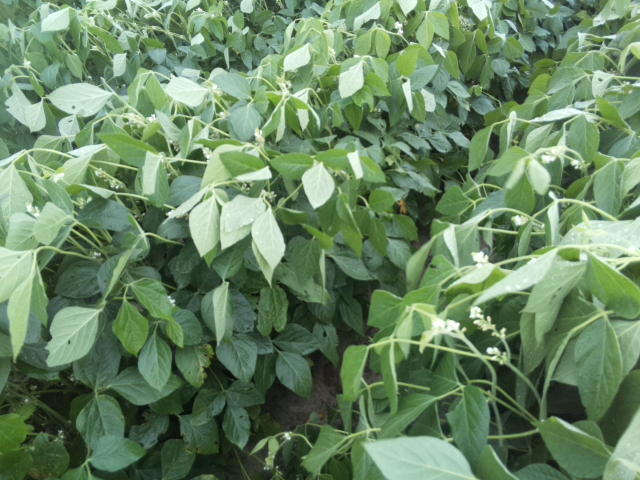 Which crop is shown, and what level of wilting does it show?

soybean, slight leaflet or petiole turgor loss in upper canopy
